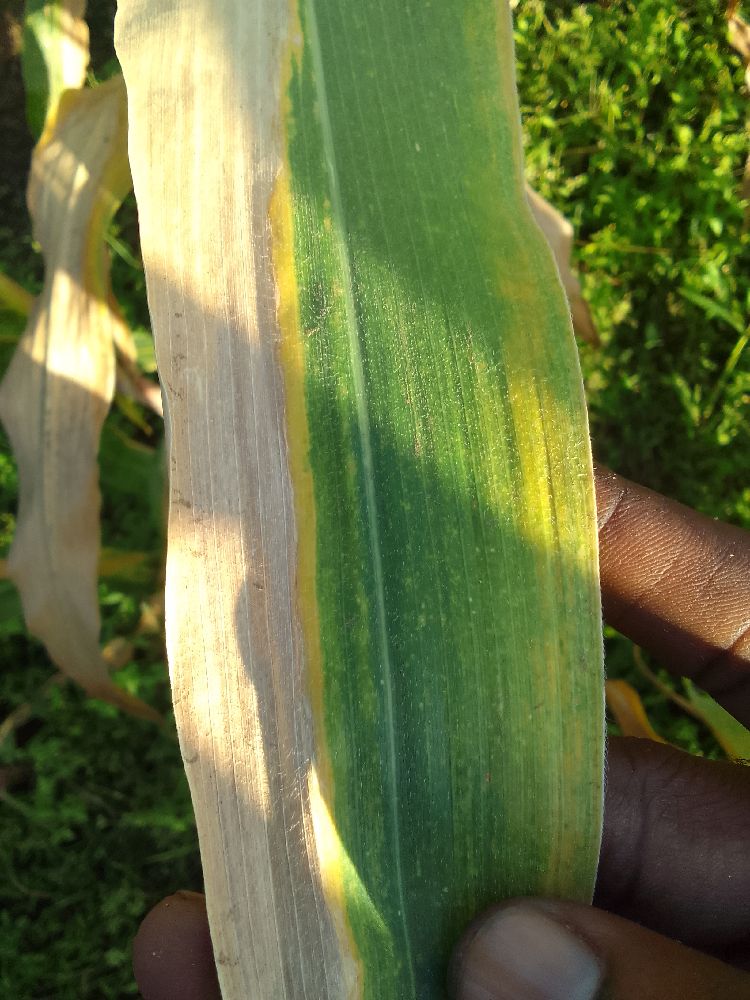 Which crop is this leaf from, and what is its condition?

maize, maize lethal necrosis
